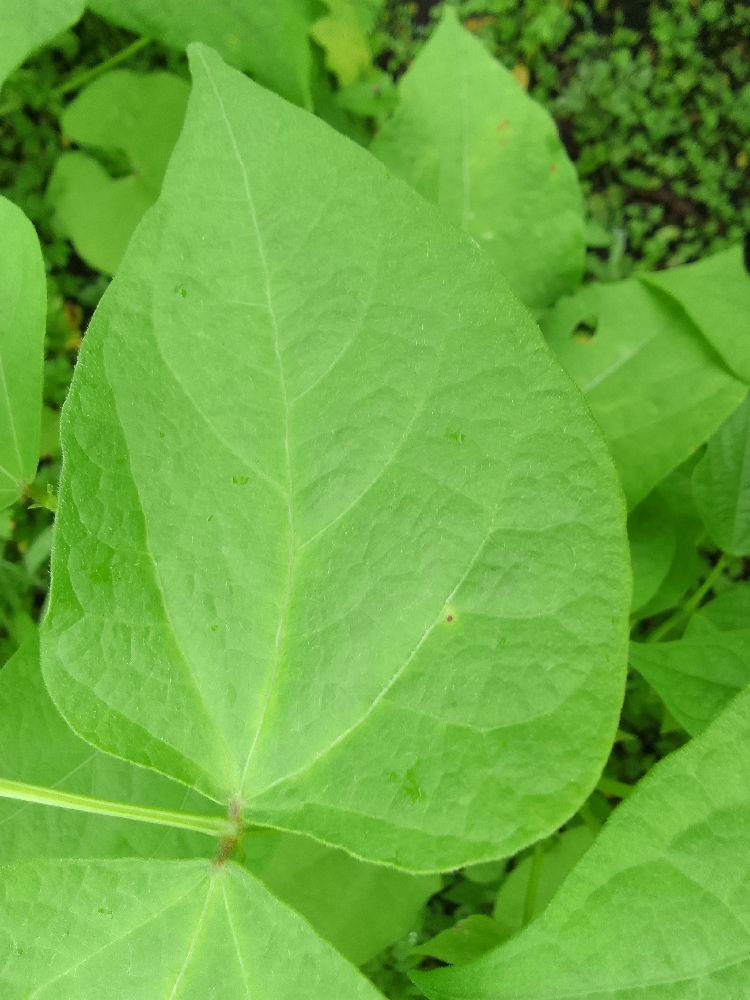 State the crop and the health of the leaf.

common bean, healthy
